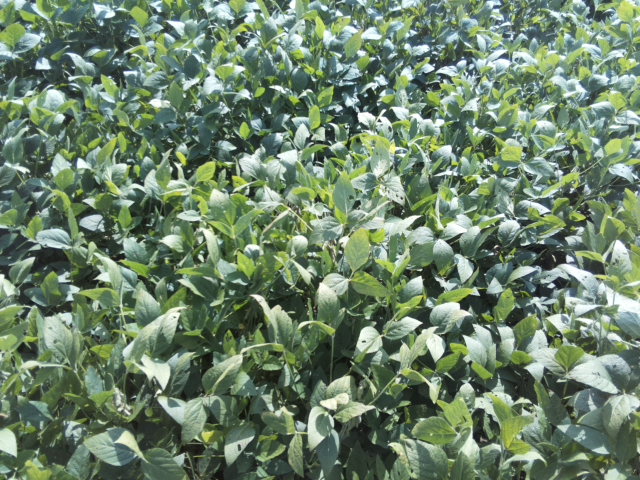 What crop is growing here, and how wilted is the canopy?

soybean, leaflets folding inward at secondary pulvinus with no turgor loss in leaflets or petioles
